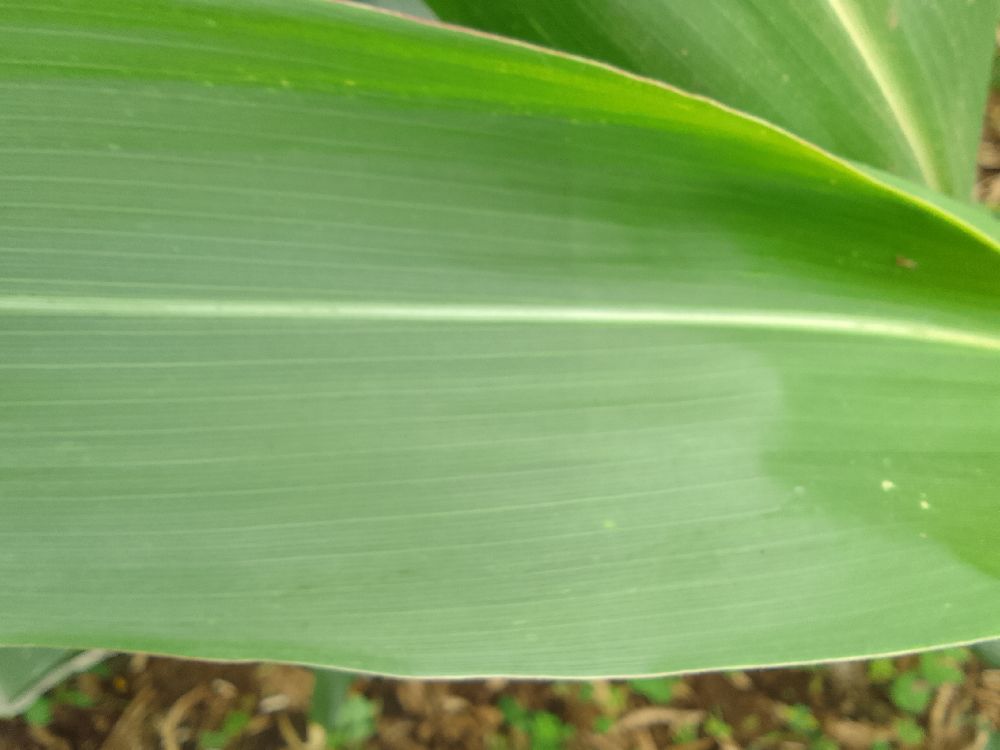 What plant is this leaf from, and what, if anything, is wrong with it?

maize, healthy
